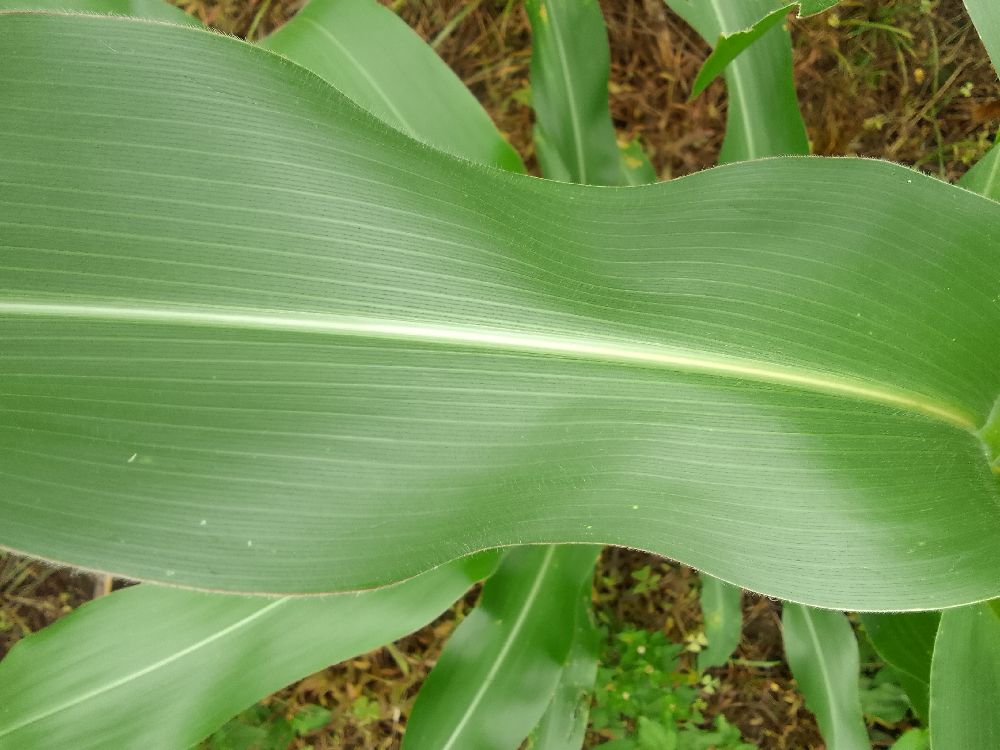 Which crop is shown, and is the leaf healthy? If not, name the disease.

maize, healthy
